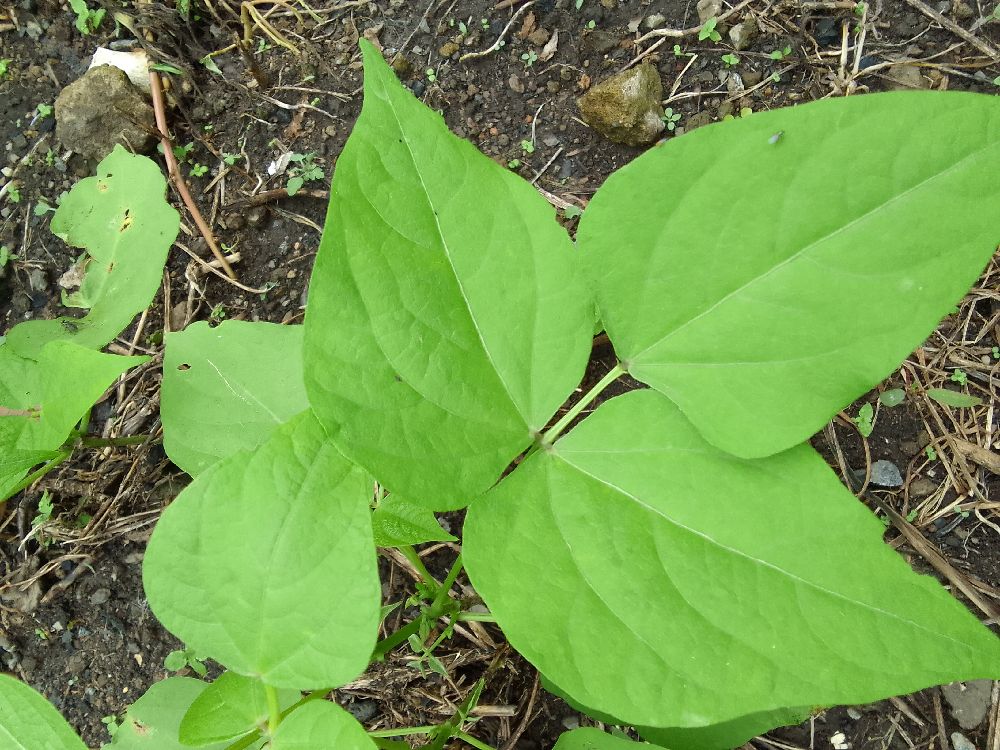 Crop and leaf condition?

common bean, healthy
